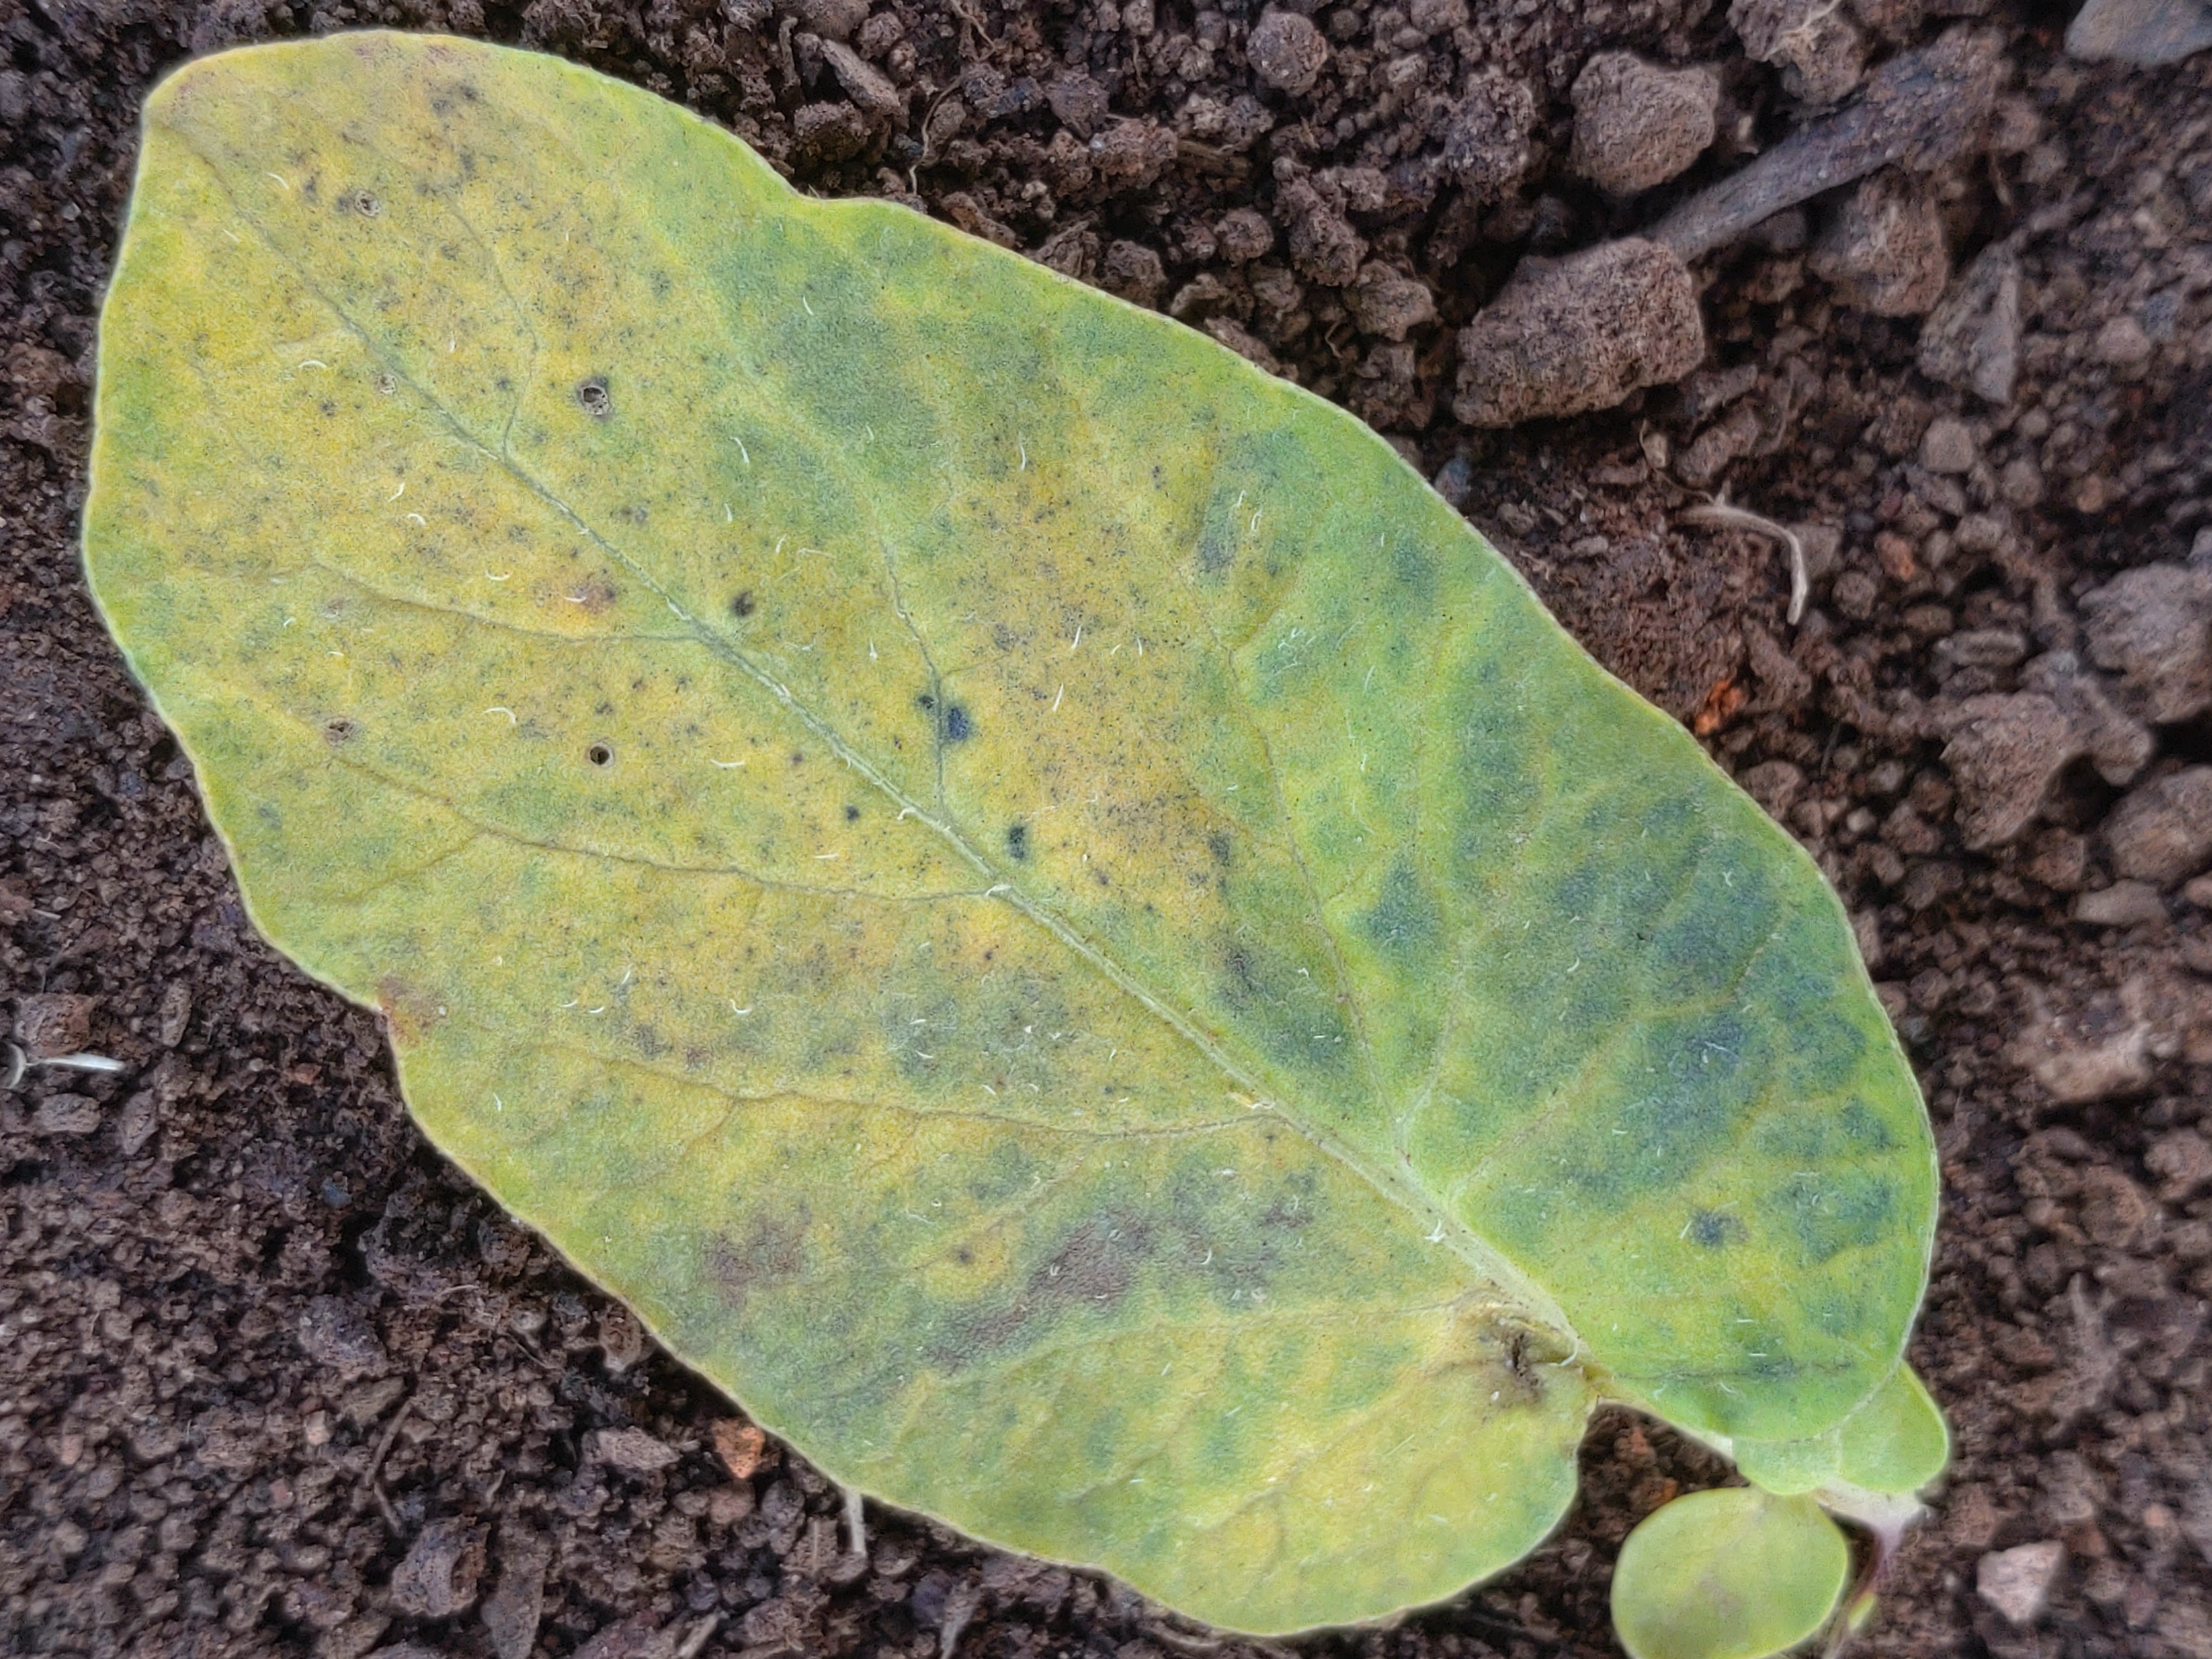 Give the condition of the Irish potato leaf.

late blight
